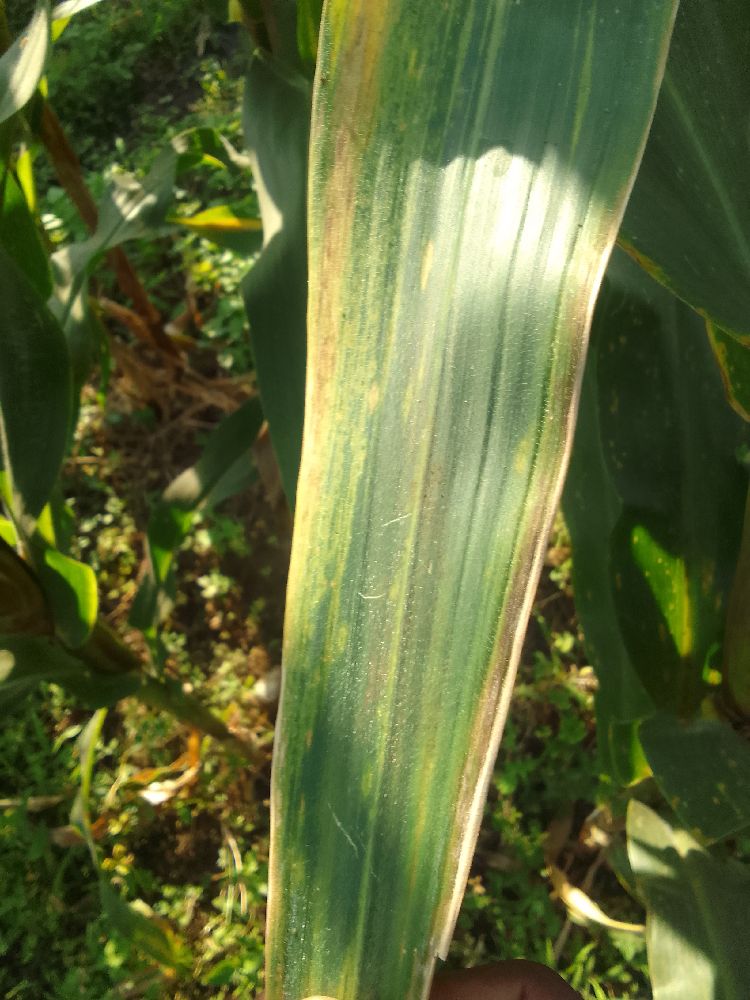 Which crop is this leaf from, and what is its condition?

maize, maize lethal necrosis
